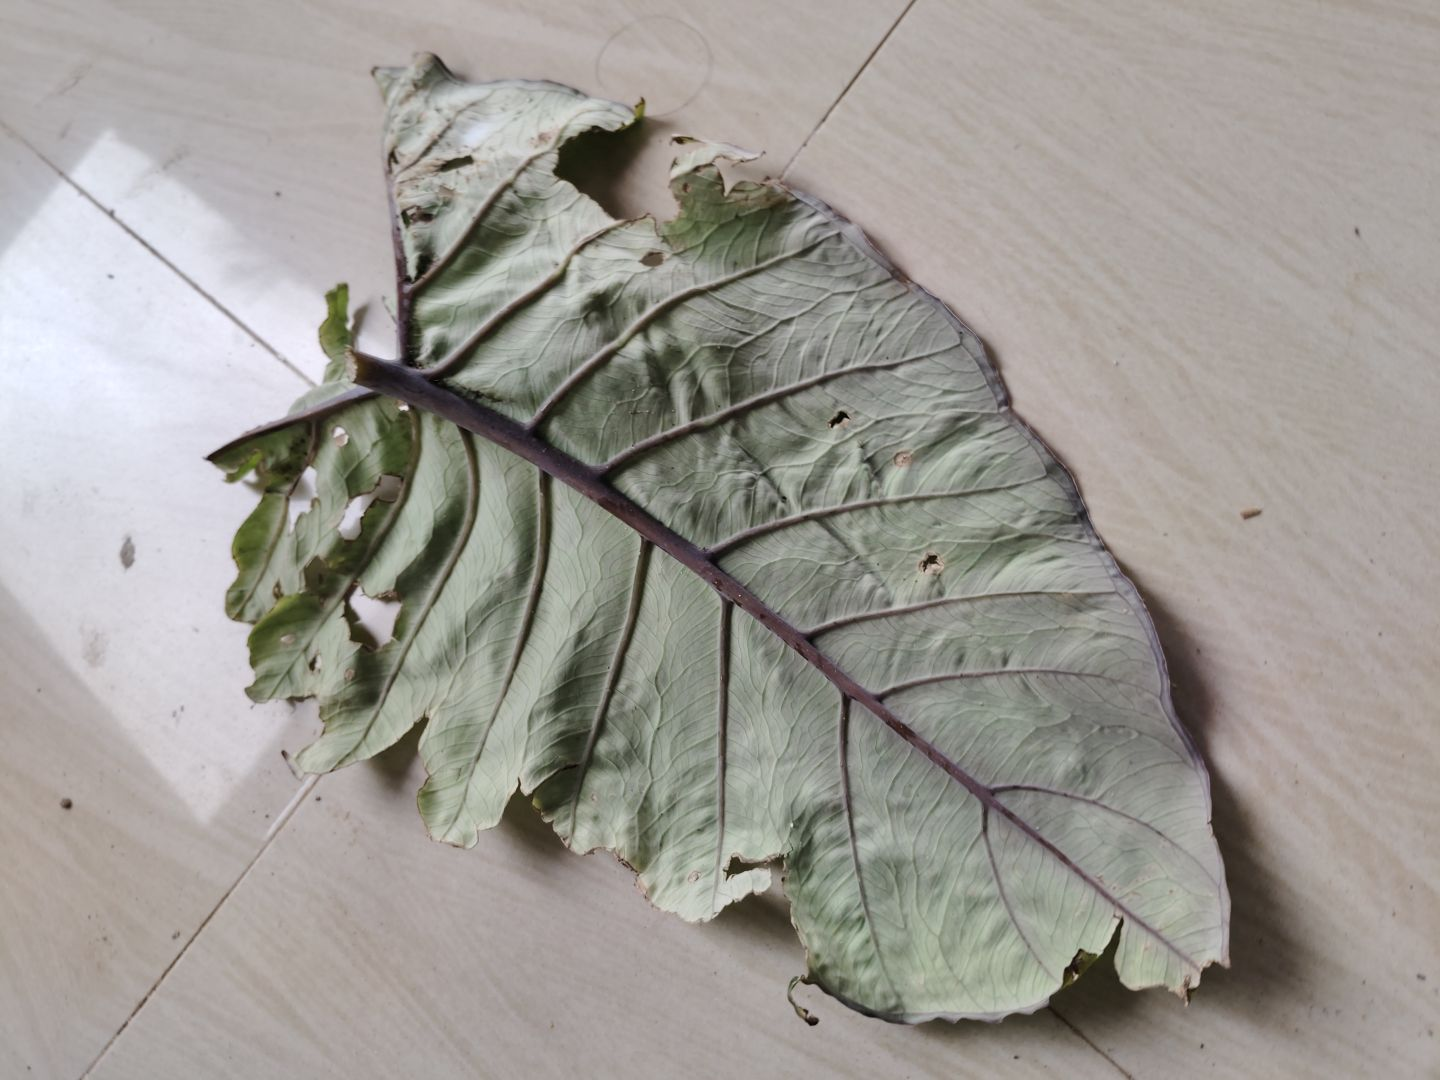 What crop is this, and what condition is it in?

taro, leaf blight
